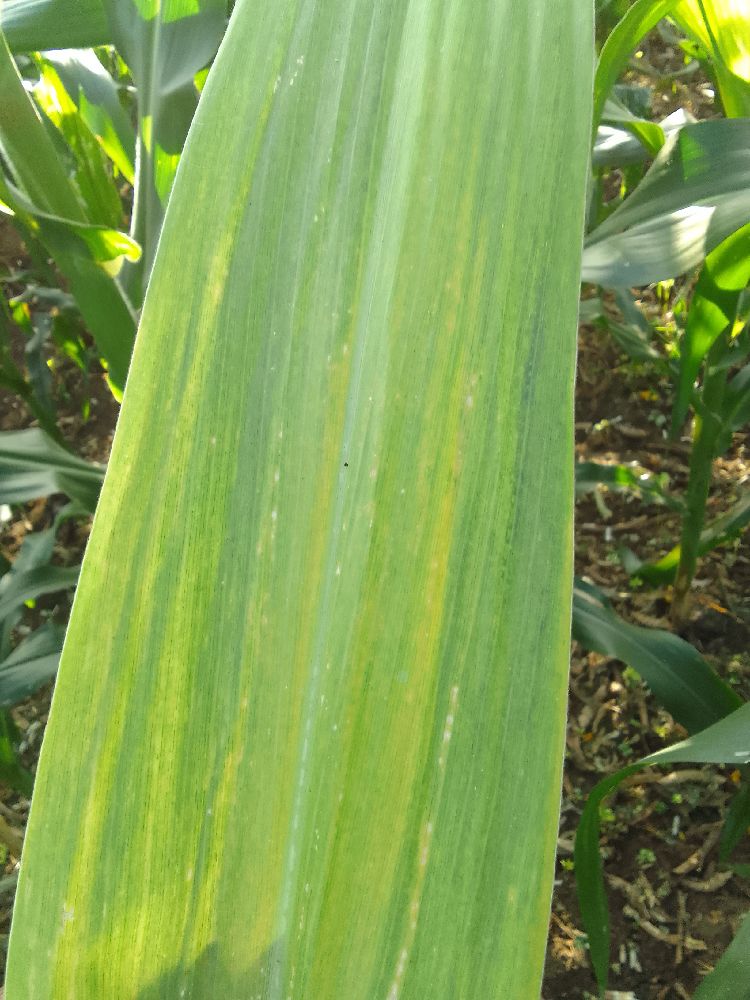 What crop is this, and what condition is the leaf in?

maize, maize lethal necrosis
